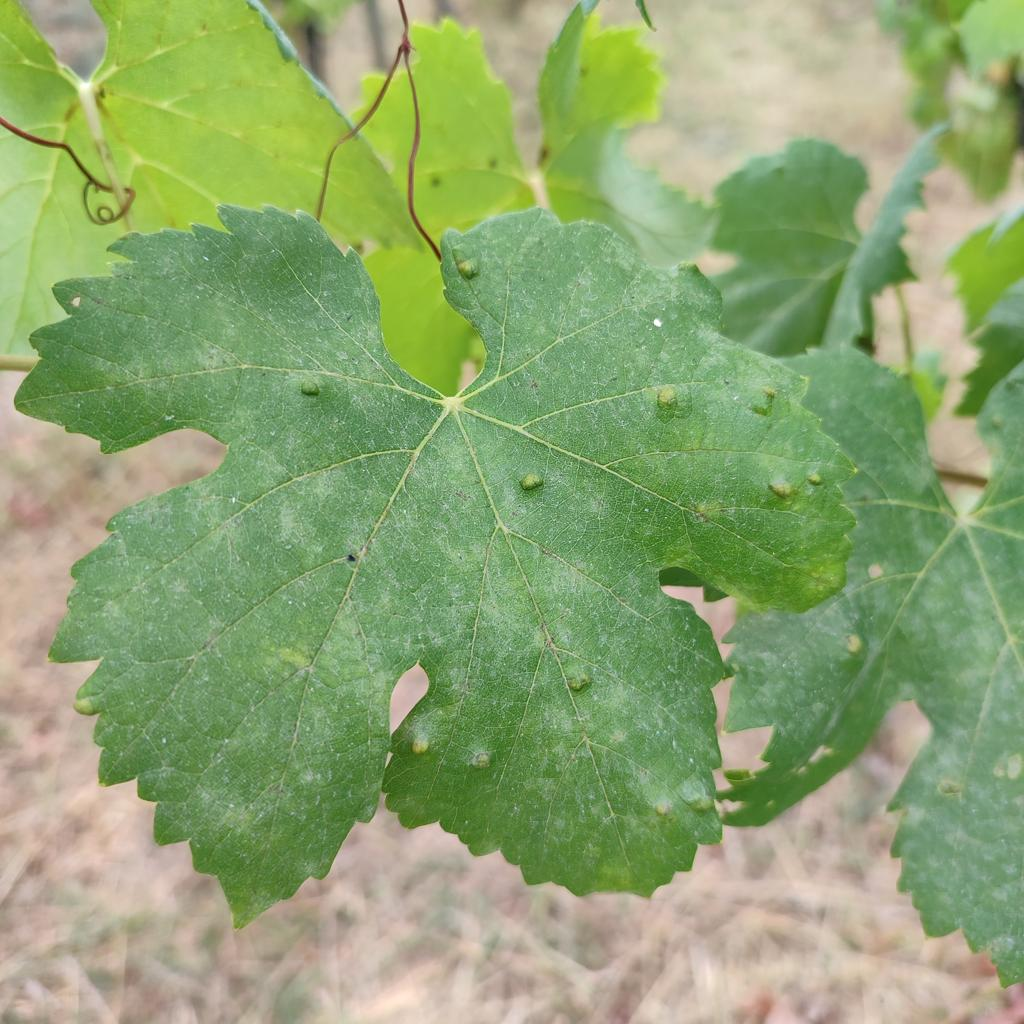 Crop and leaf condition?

grapevine, erineum mite
